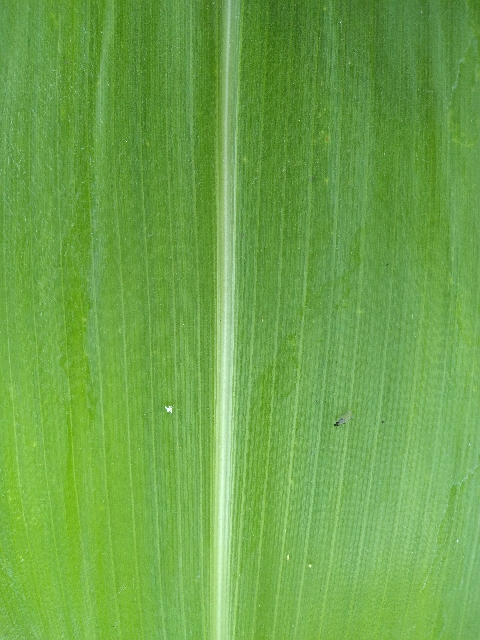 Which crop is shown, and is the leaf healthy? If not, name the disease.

maize, healthy
